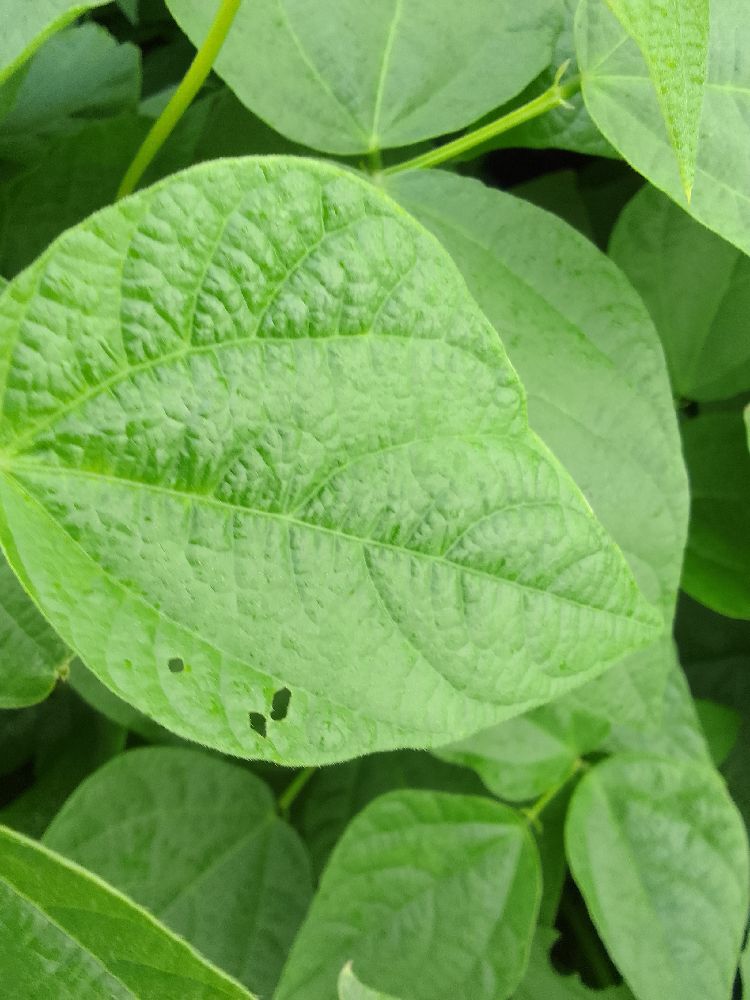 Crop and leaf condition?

common bean, healthy
